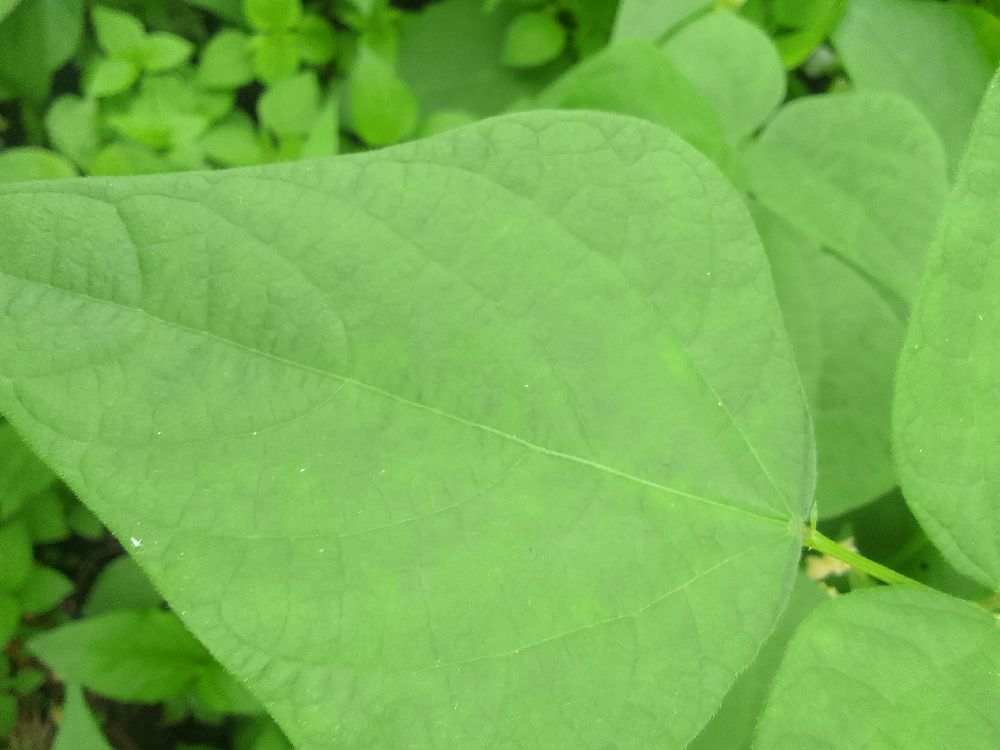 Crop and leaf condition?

common bean, healthy
